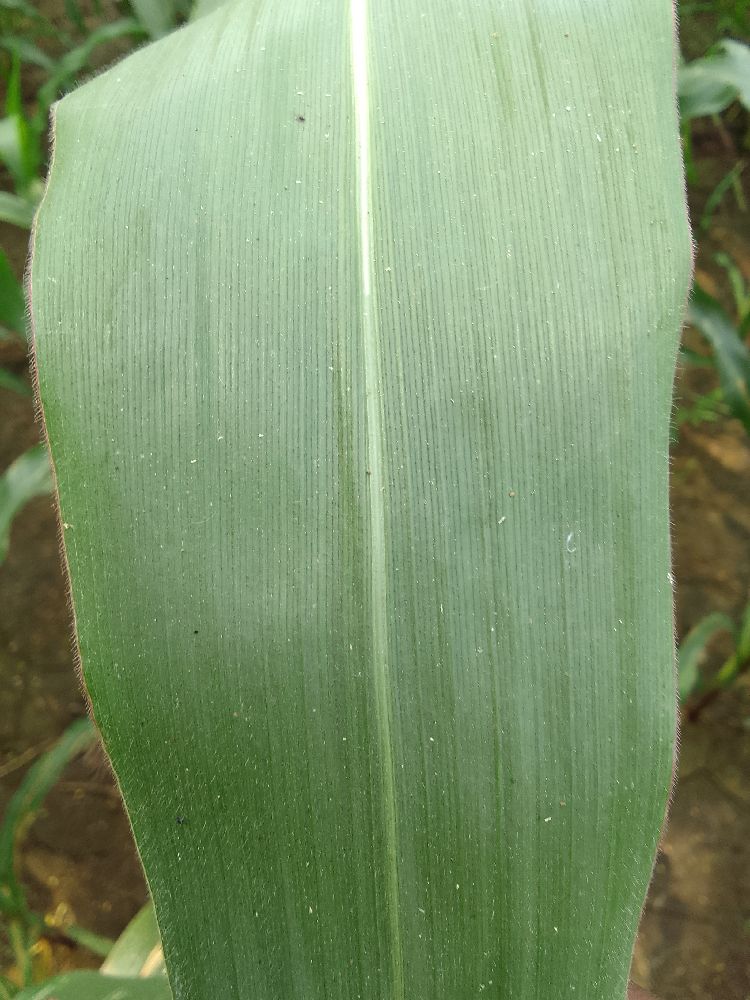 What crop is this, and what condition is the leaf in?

maize, healthy
